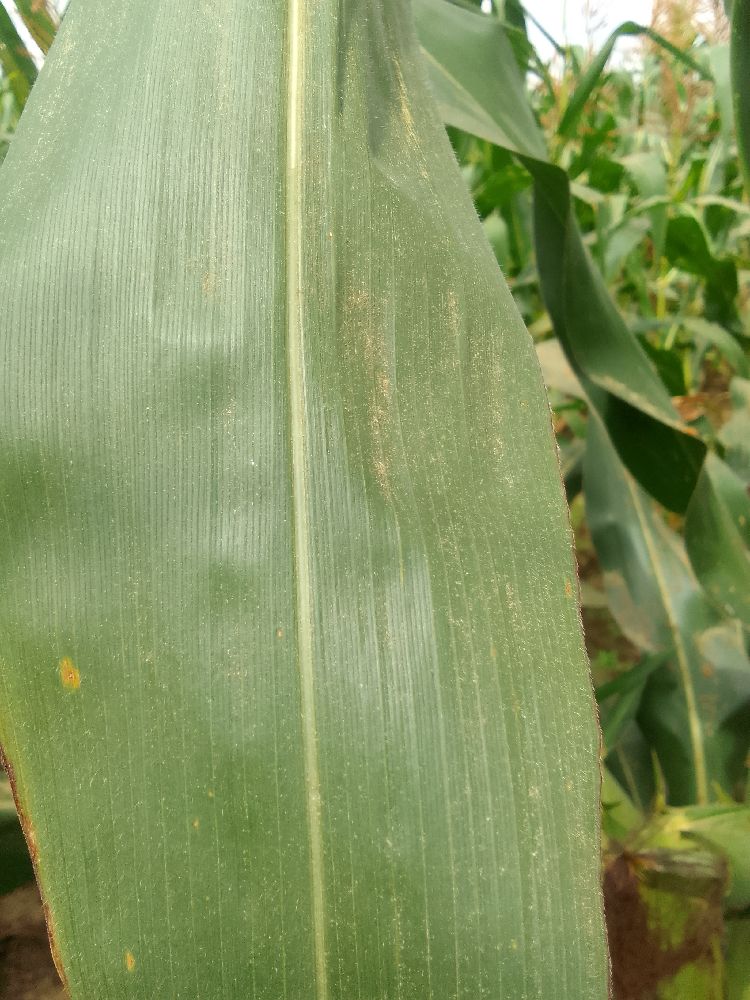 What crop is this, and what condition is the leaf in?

maize, healthy
